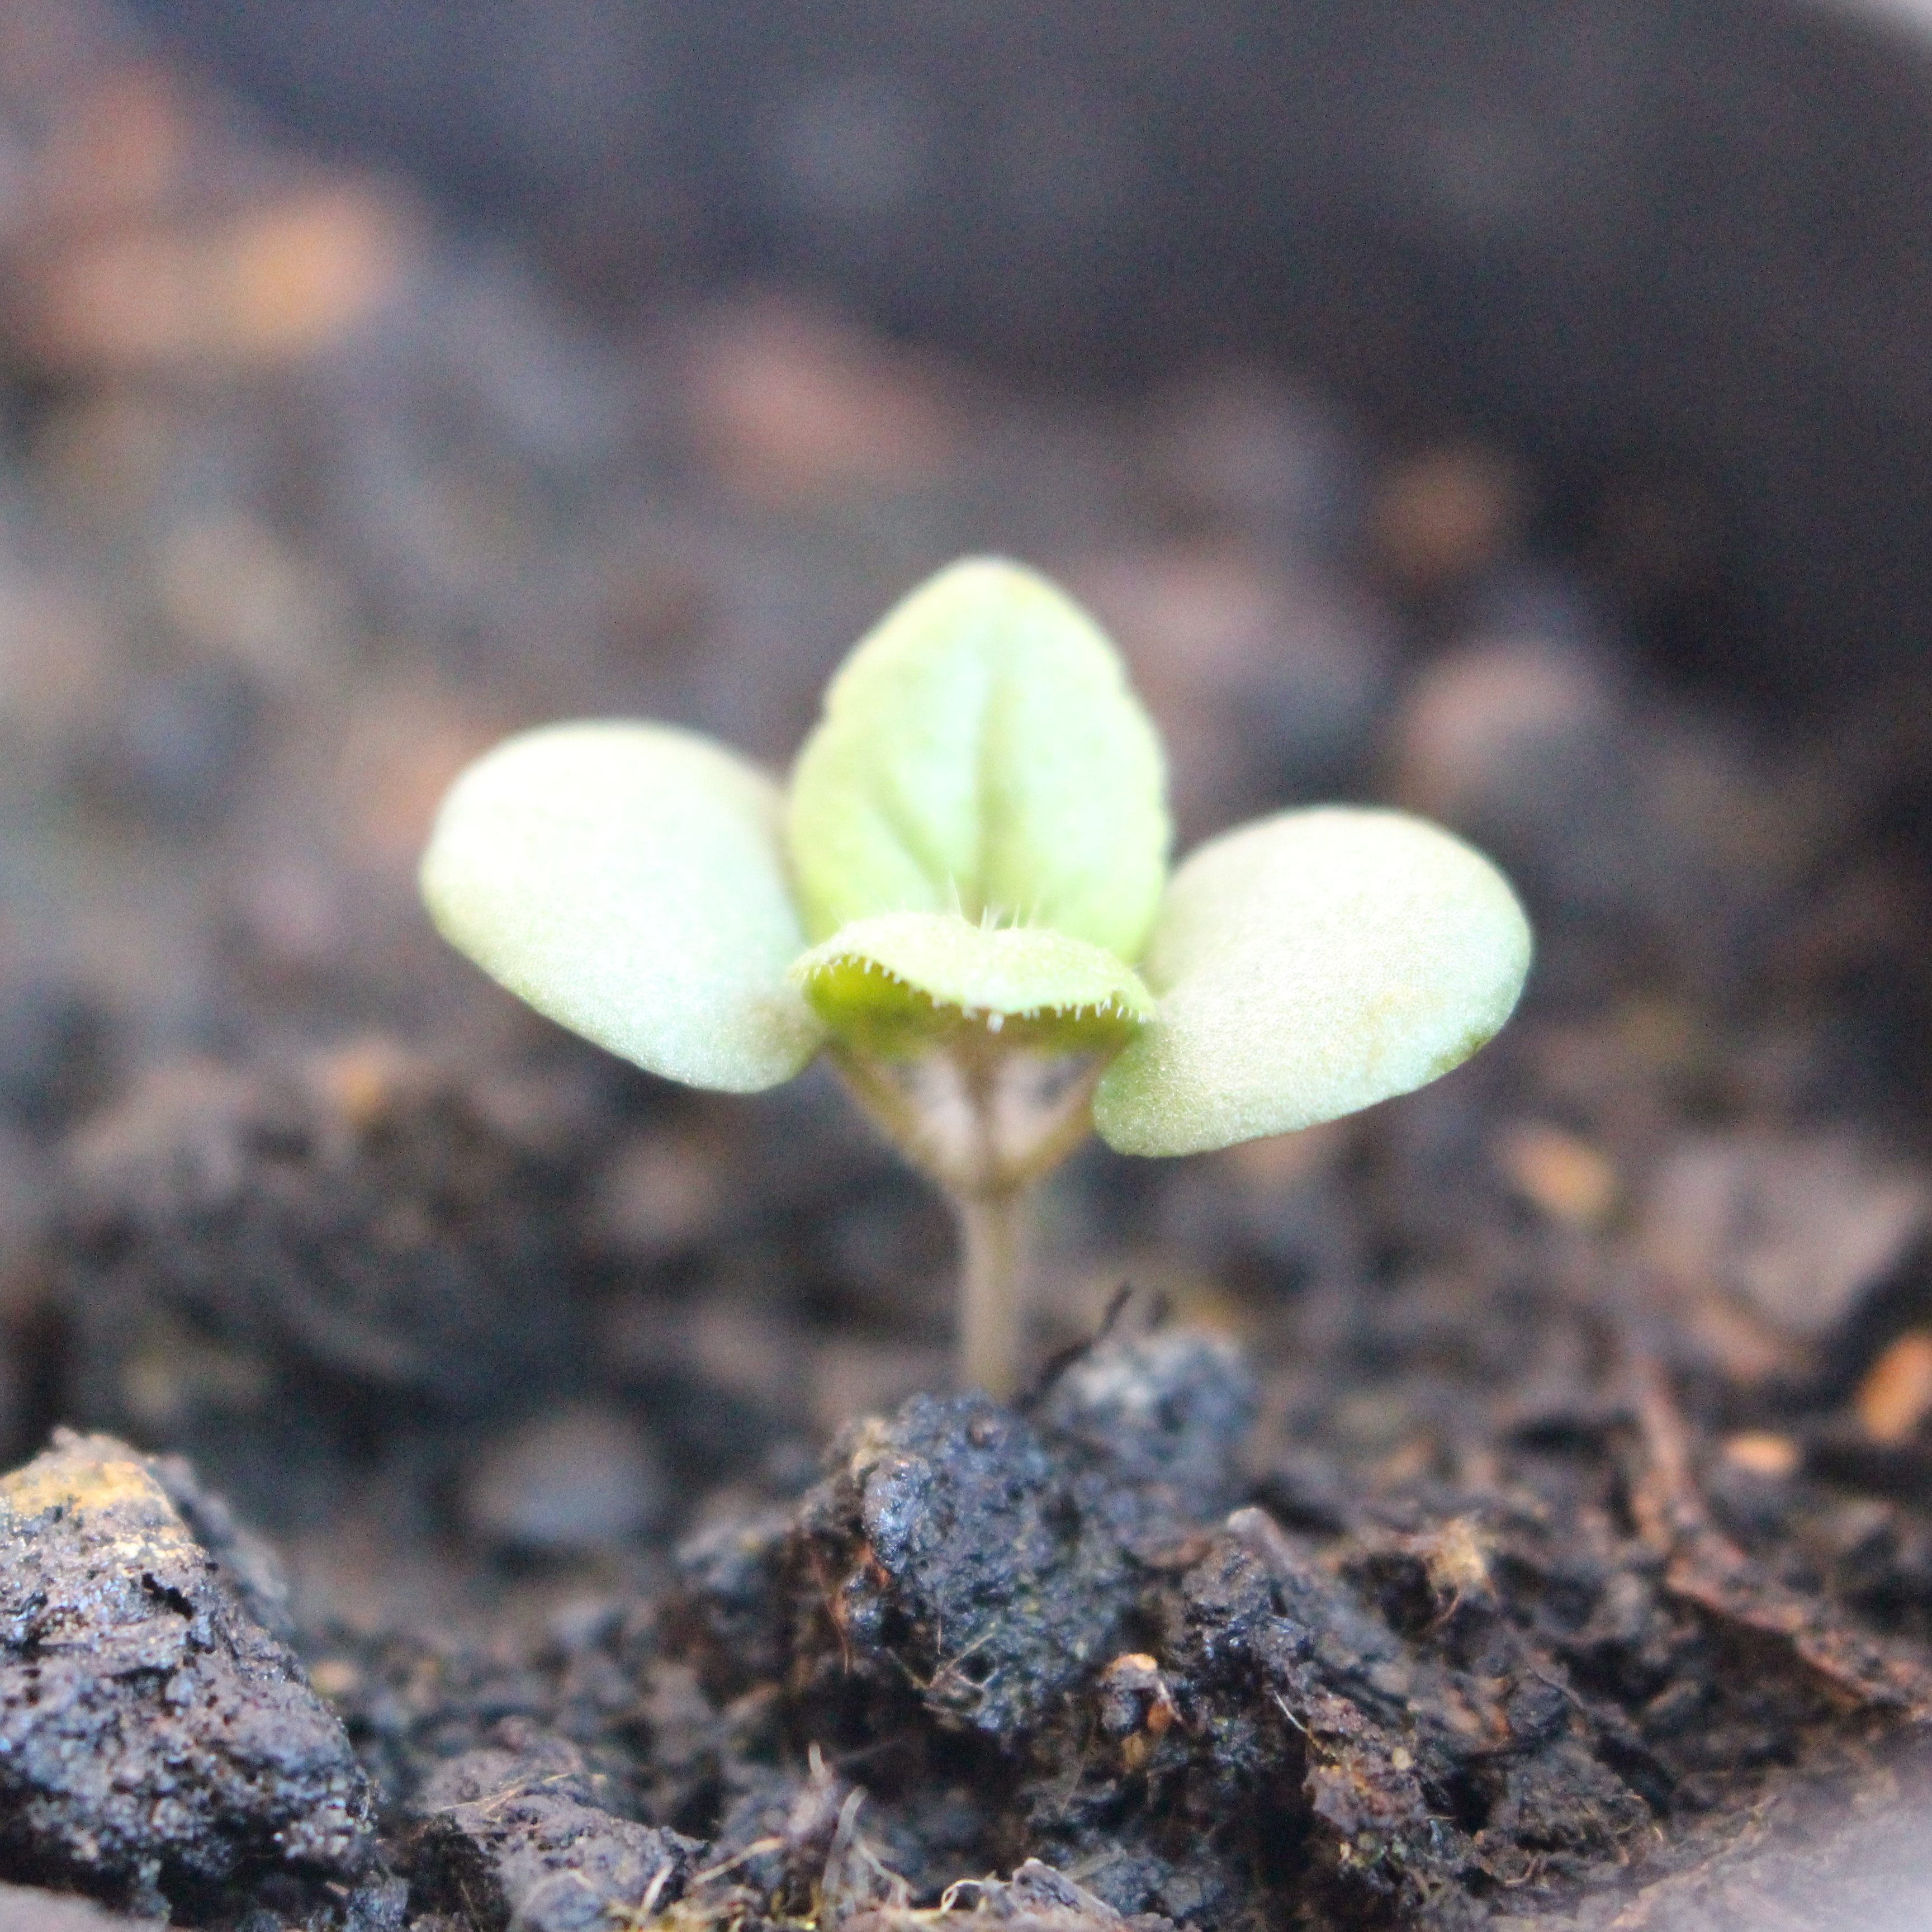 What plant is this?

Veronica persica
